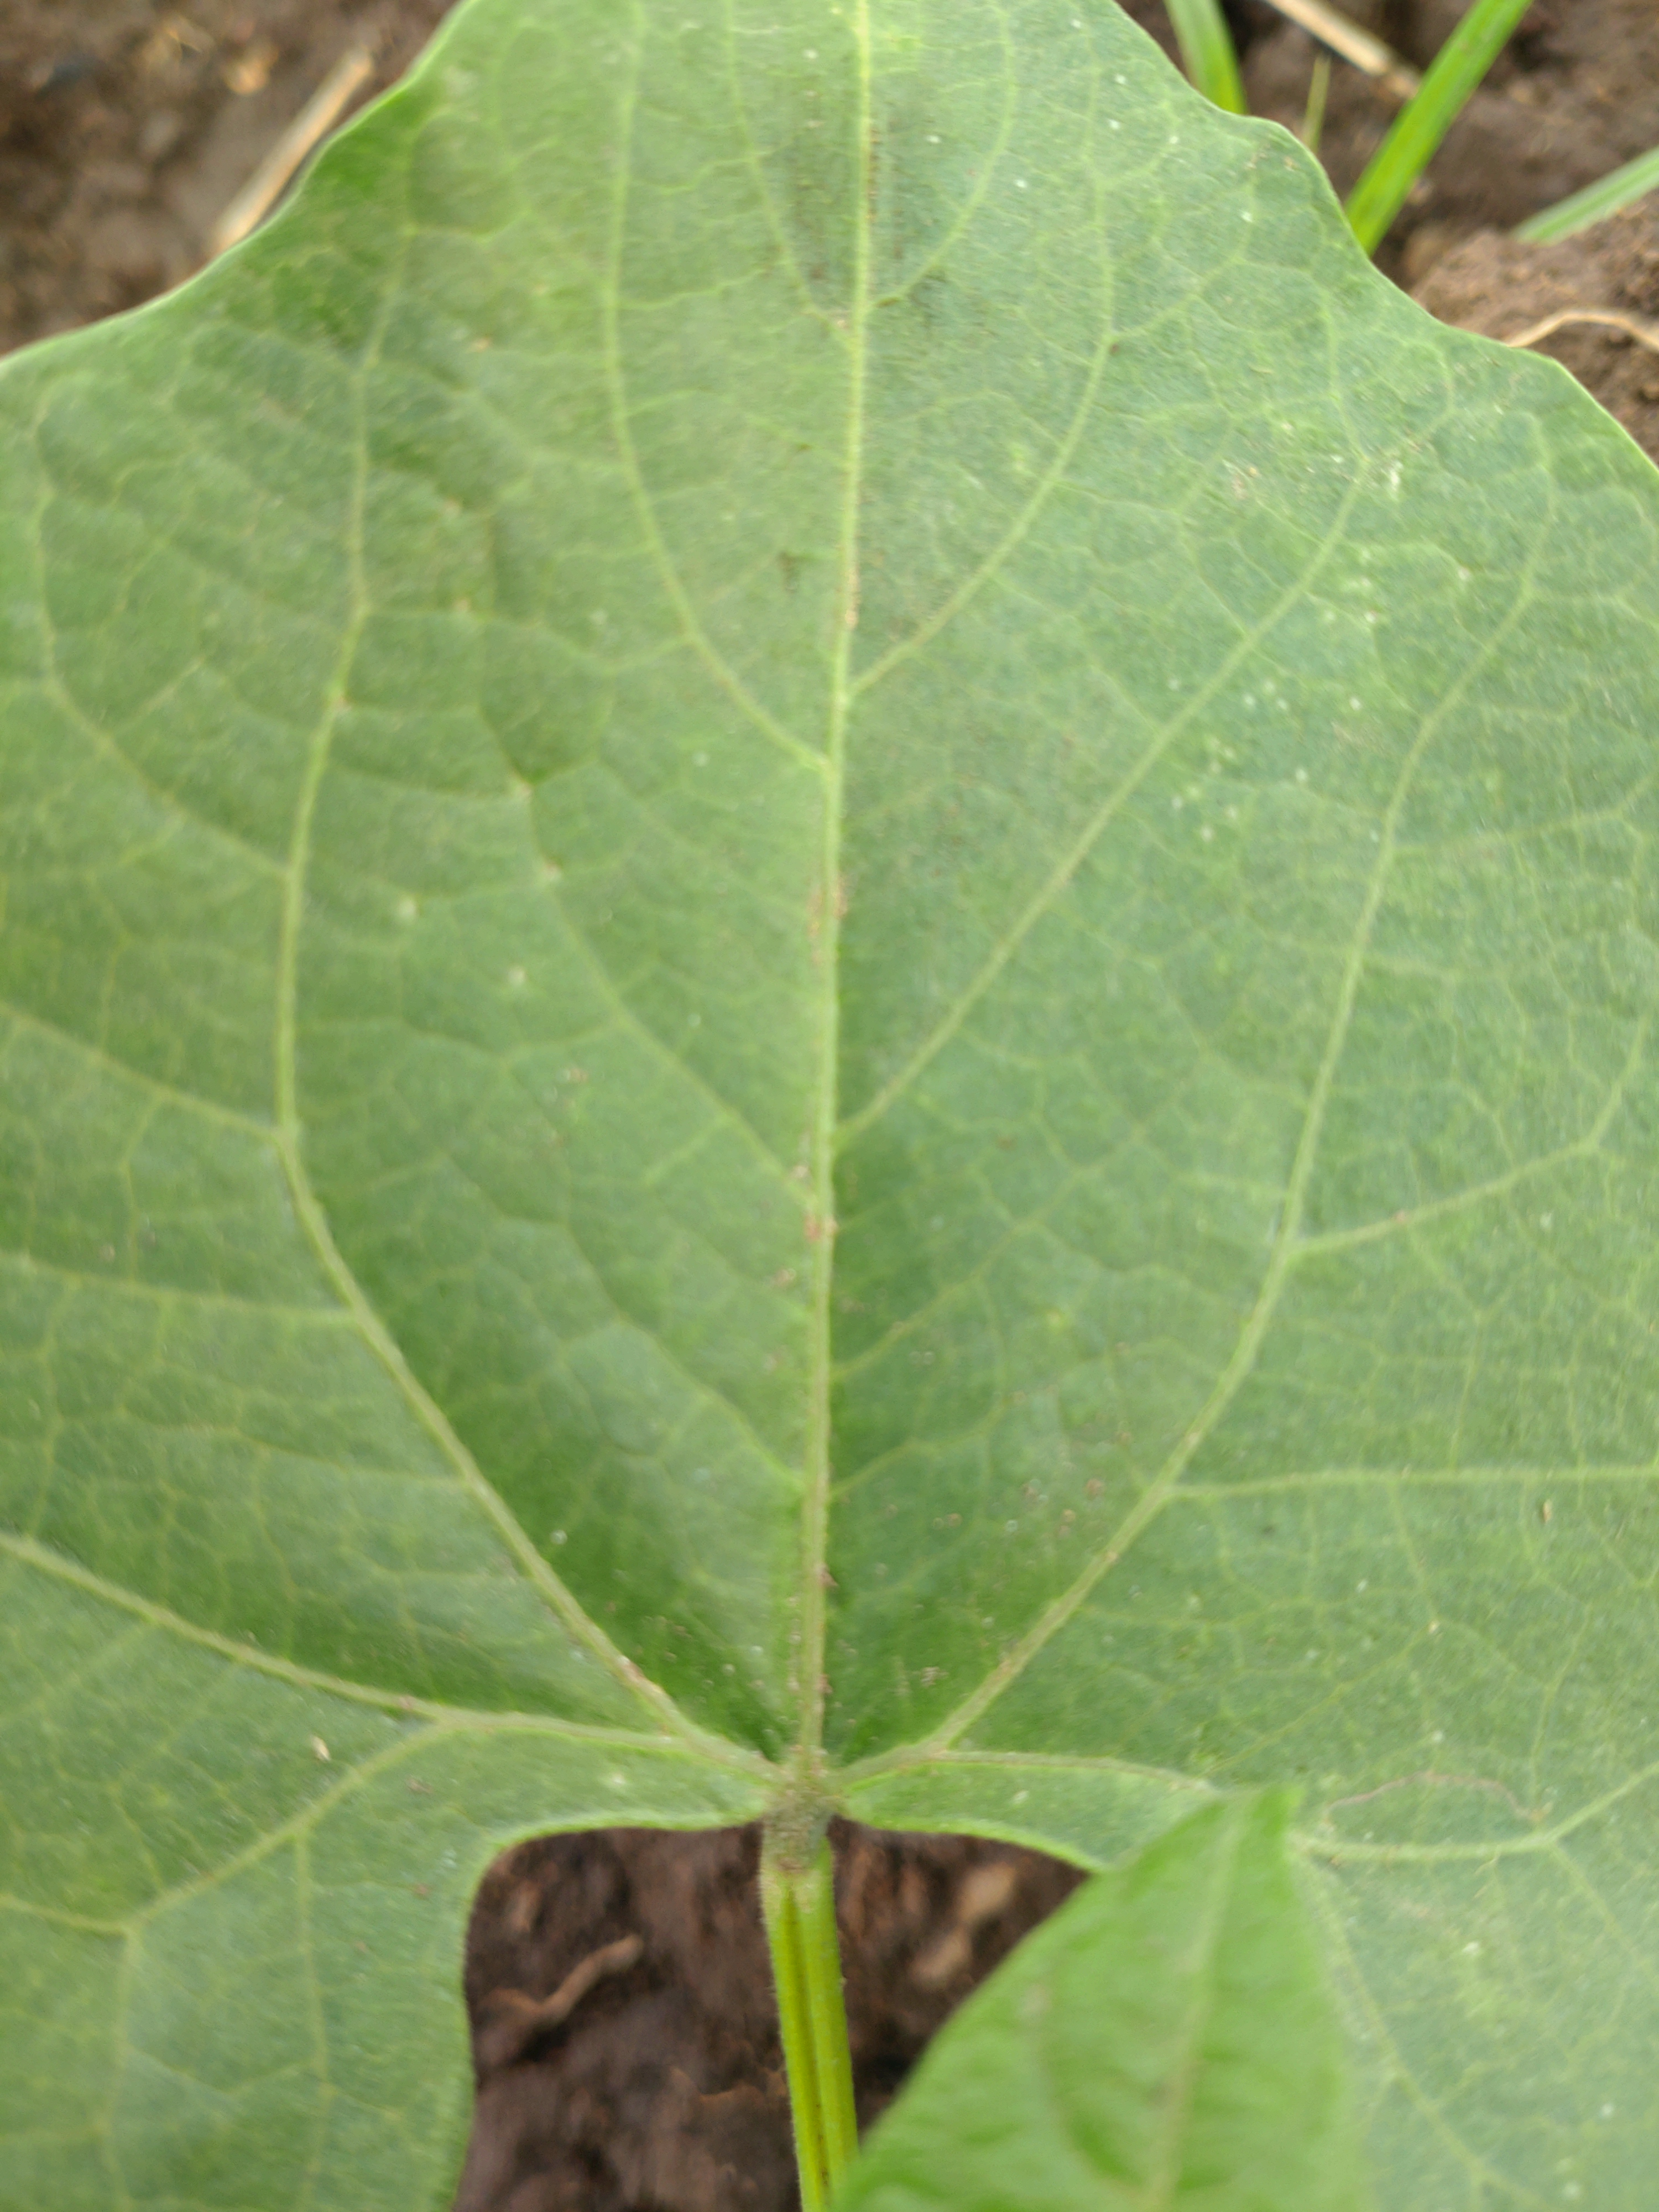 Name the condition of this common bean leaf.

healthy
